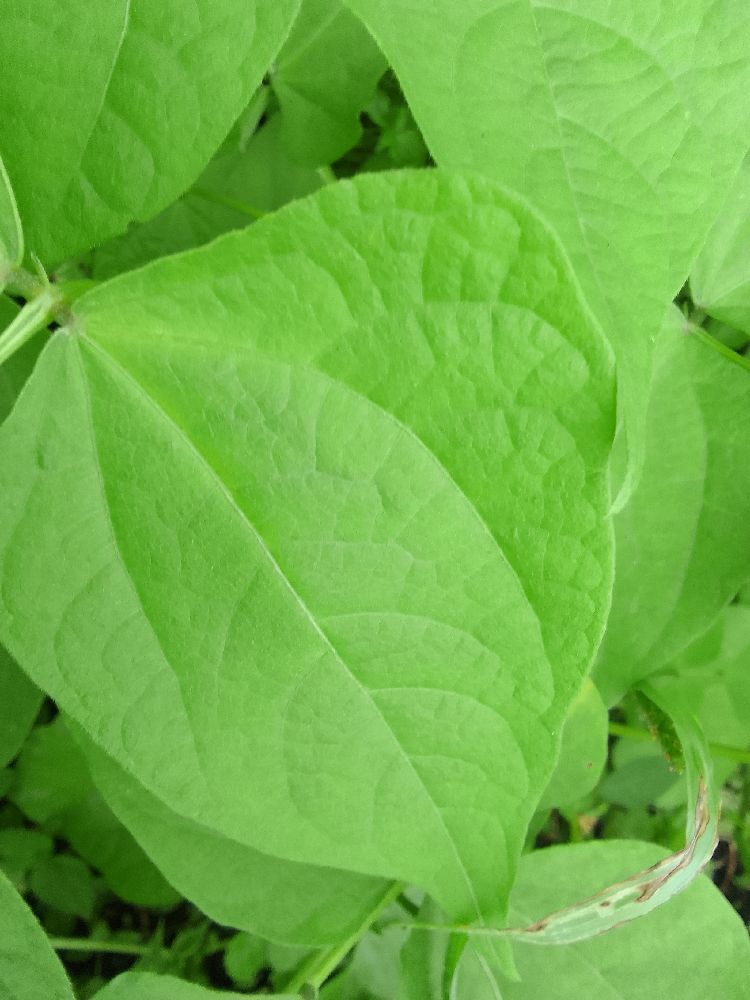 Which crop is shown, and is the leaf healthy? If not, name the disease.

common bean, healthy
